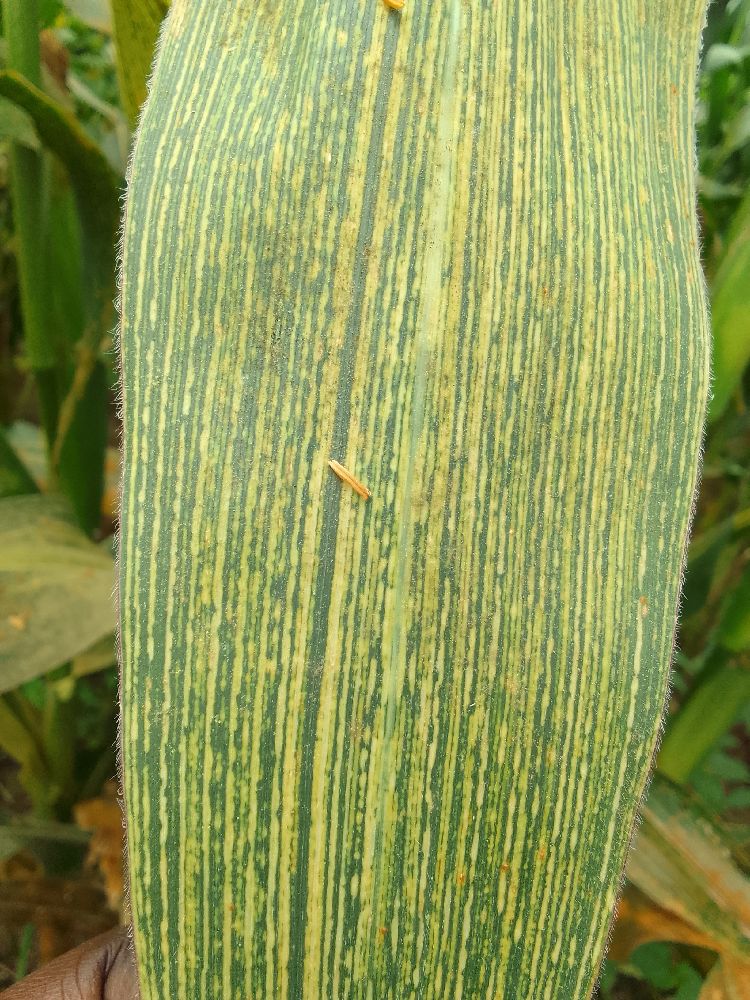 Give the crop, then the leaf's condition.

maize, maize streak virus
